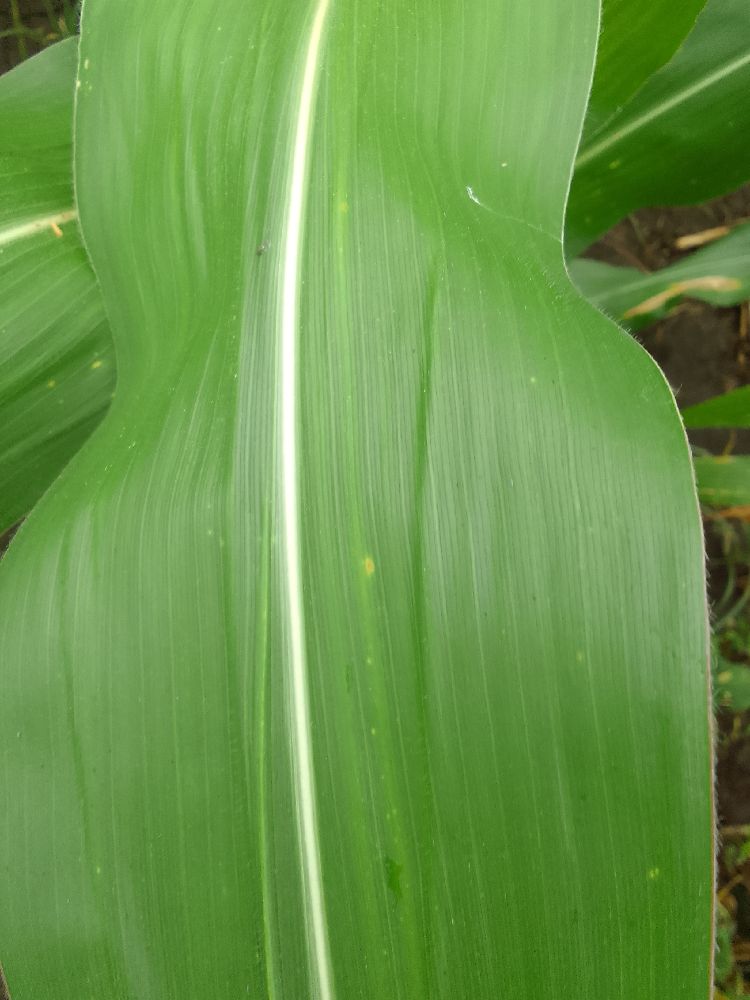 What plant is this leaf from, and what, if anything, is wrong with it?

maize, healthy
